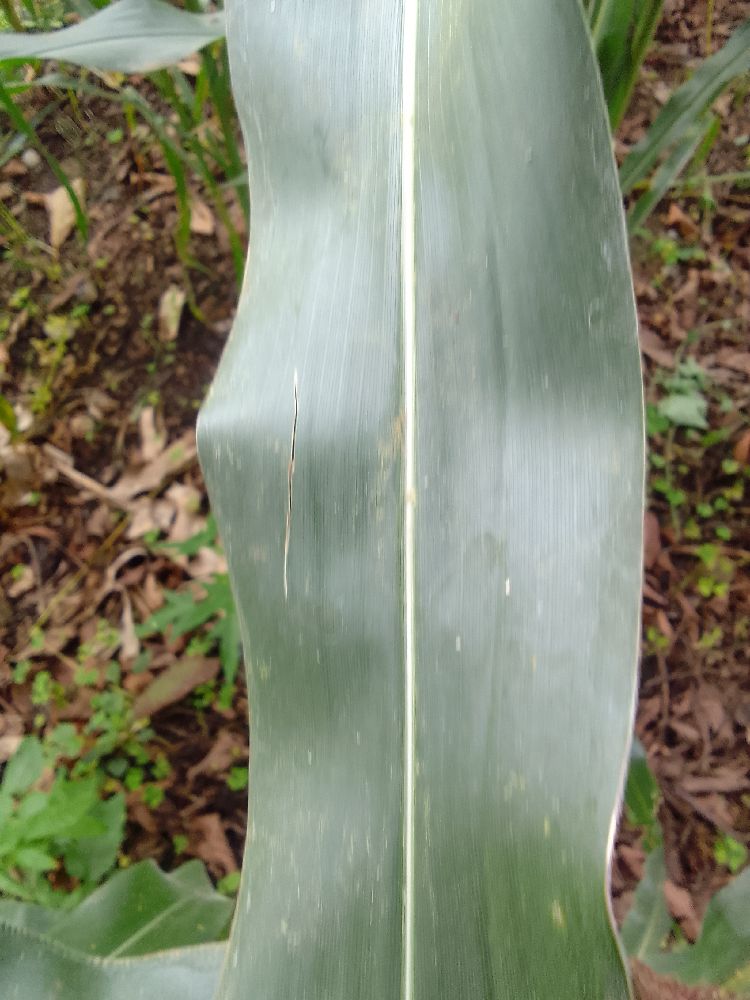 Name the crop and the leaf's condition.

maize, healthy
